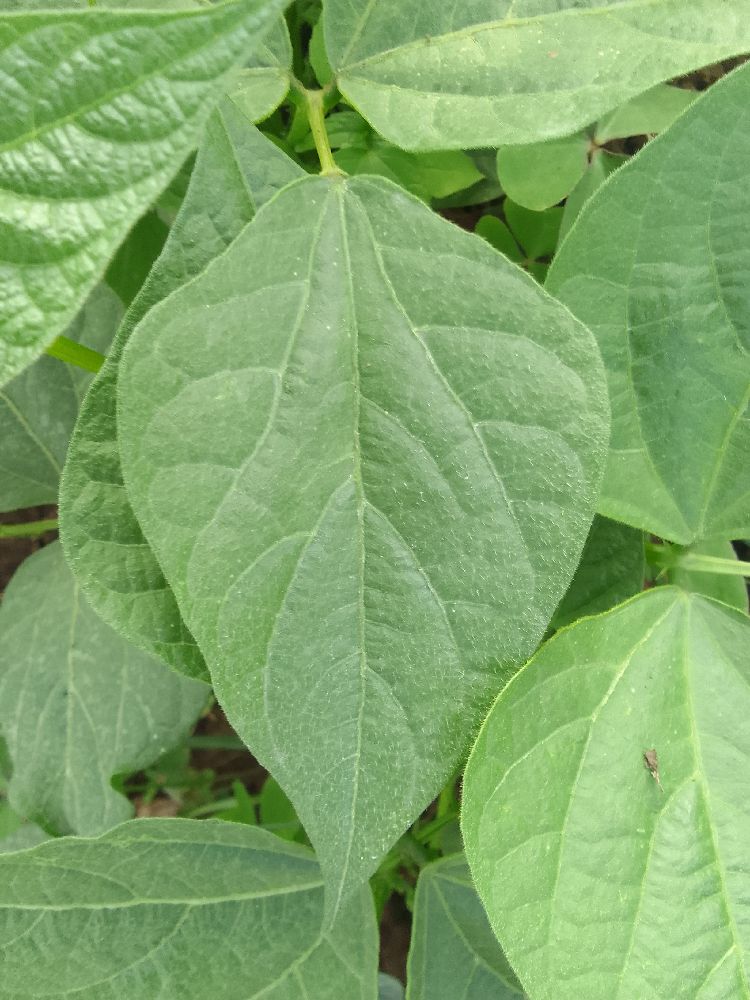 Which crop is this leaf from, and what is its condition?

common bean, healthy
